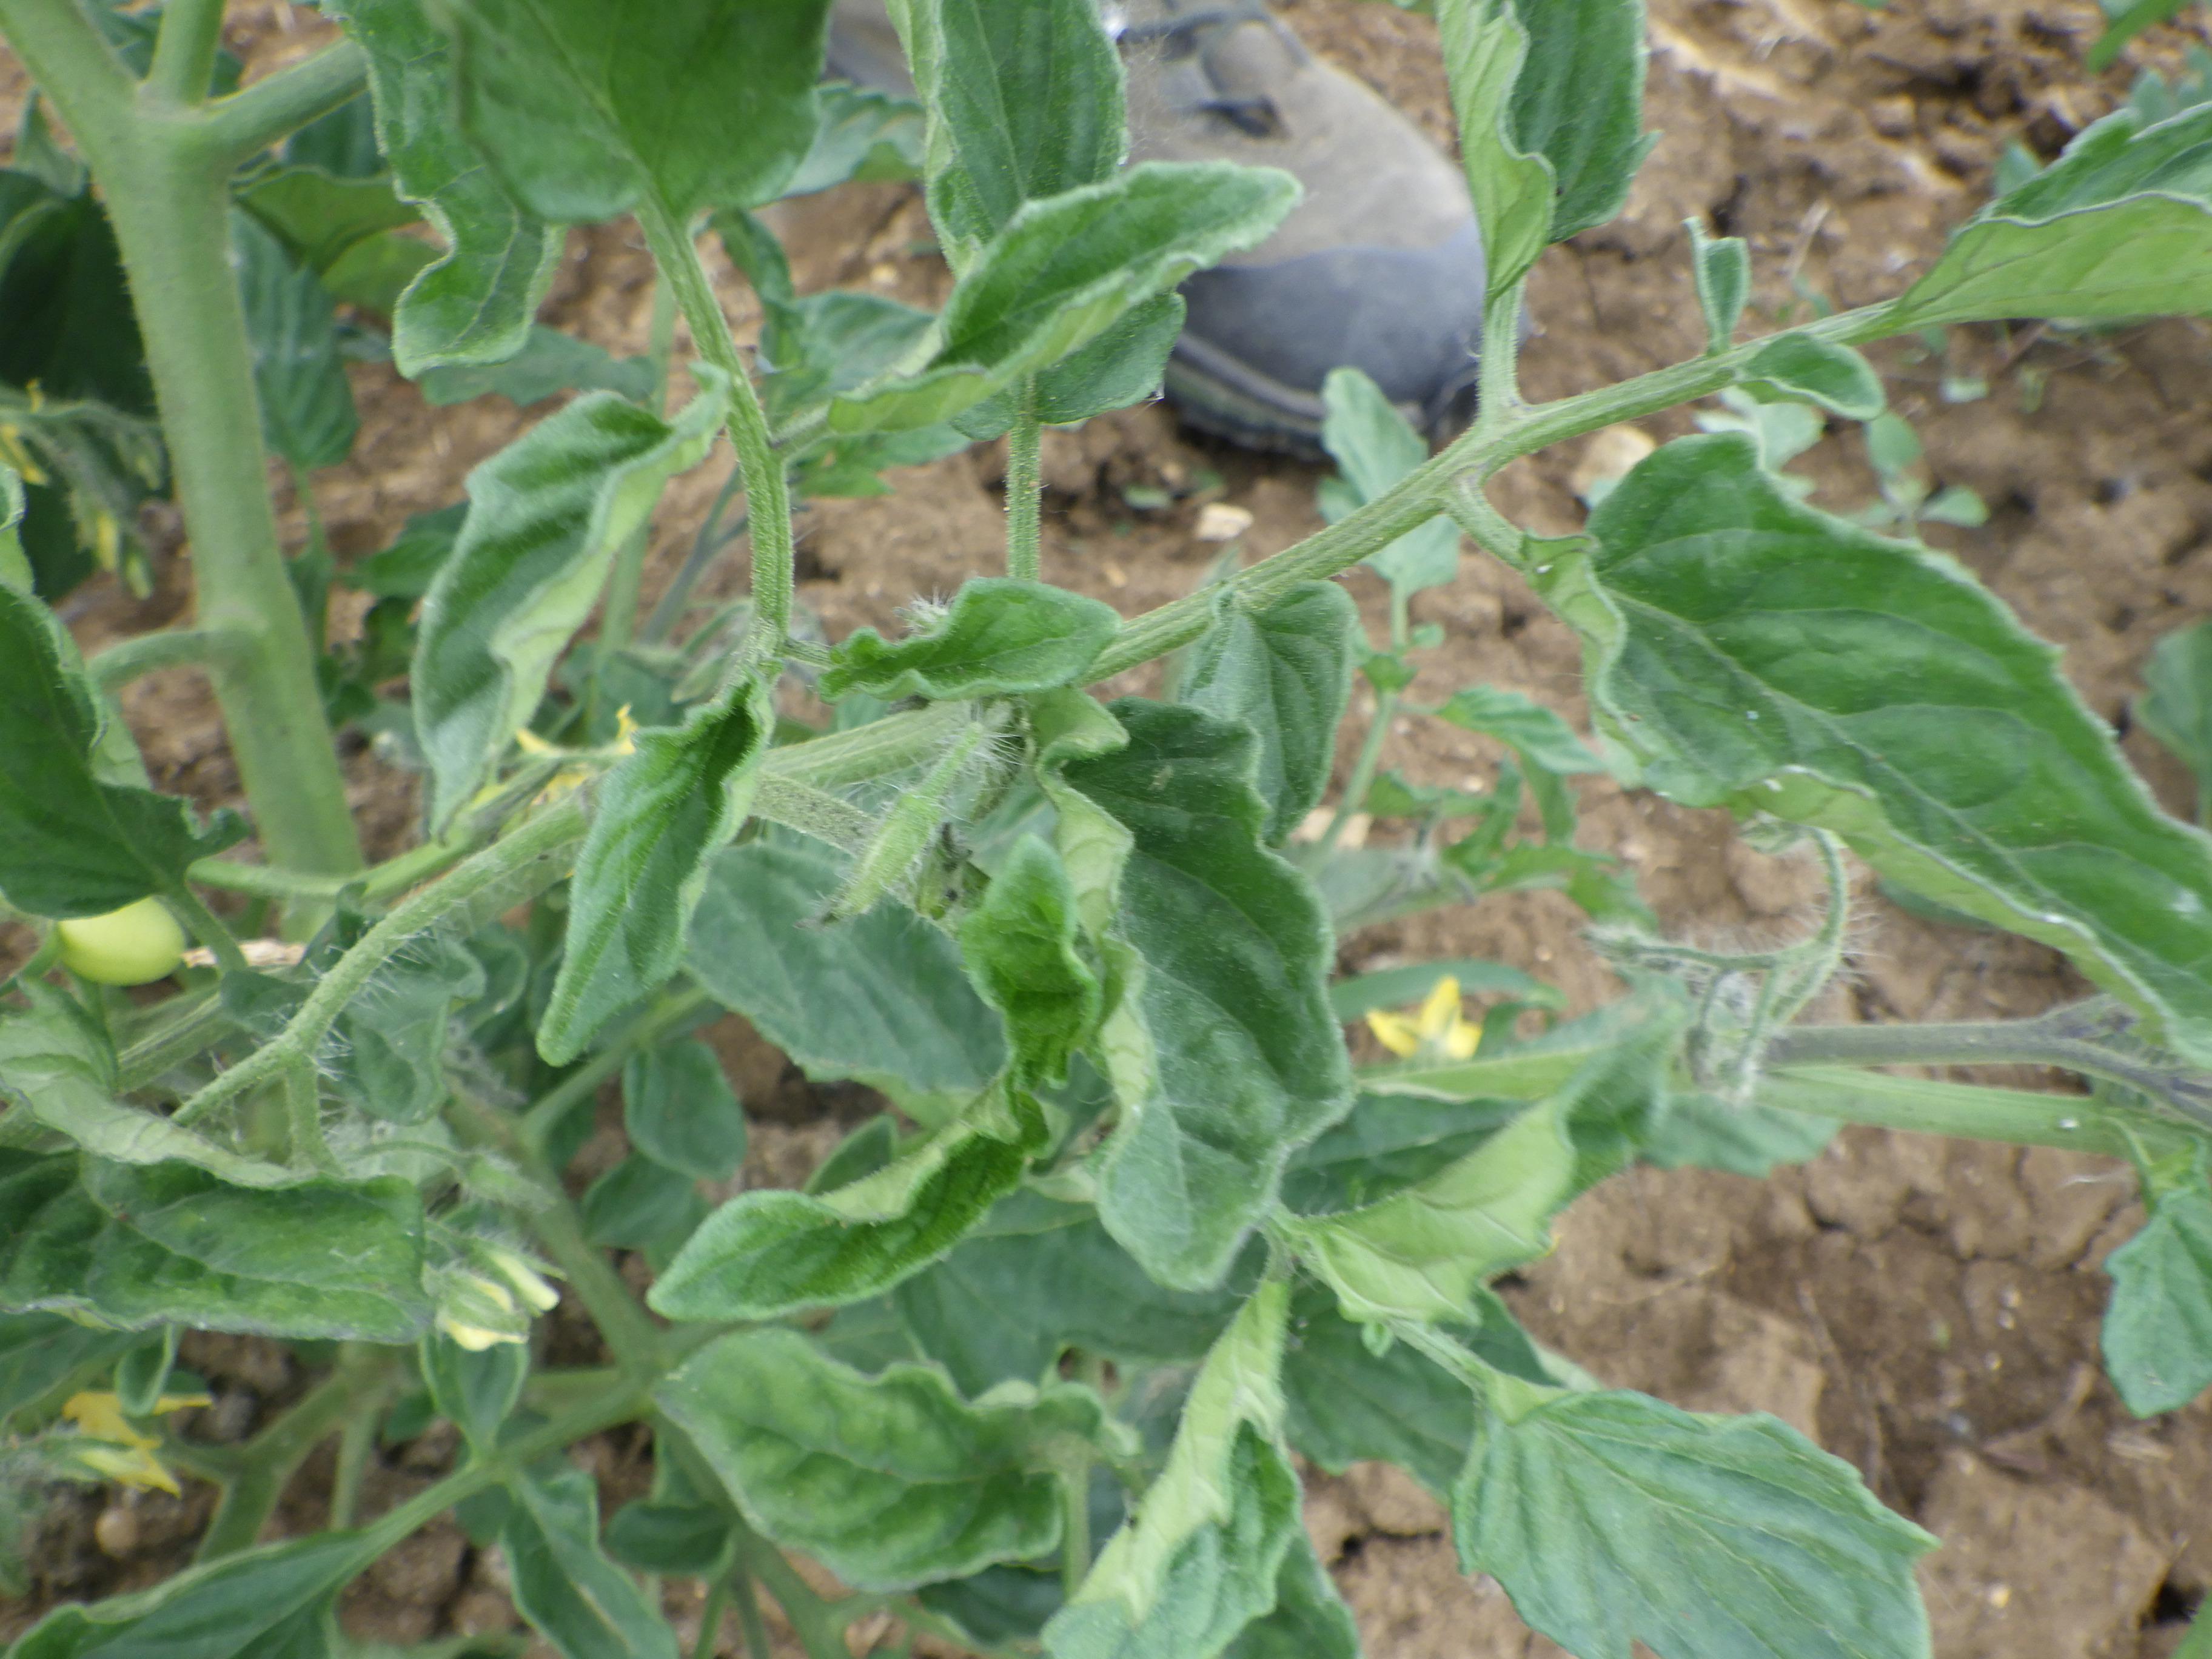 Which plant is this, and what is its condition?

tomato, water stress
